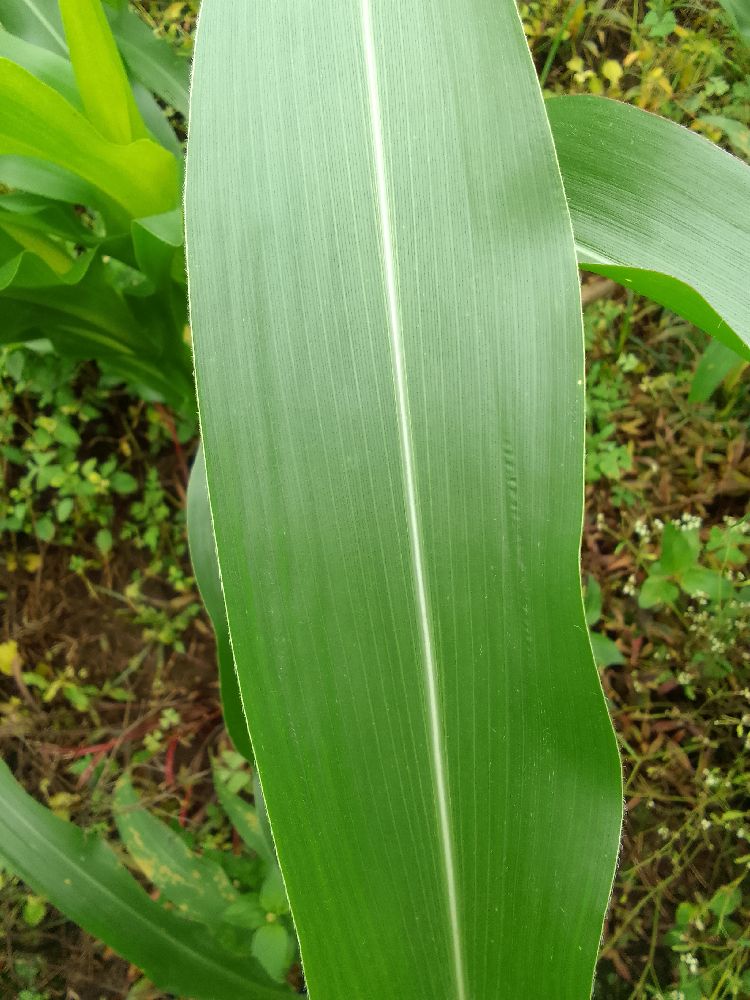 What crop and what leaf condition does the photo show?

maize, healthy
